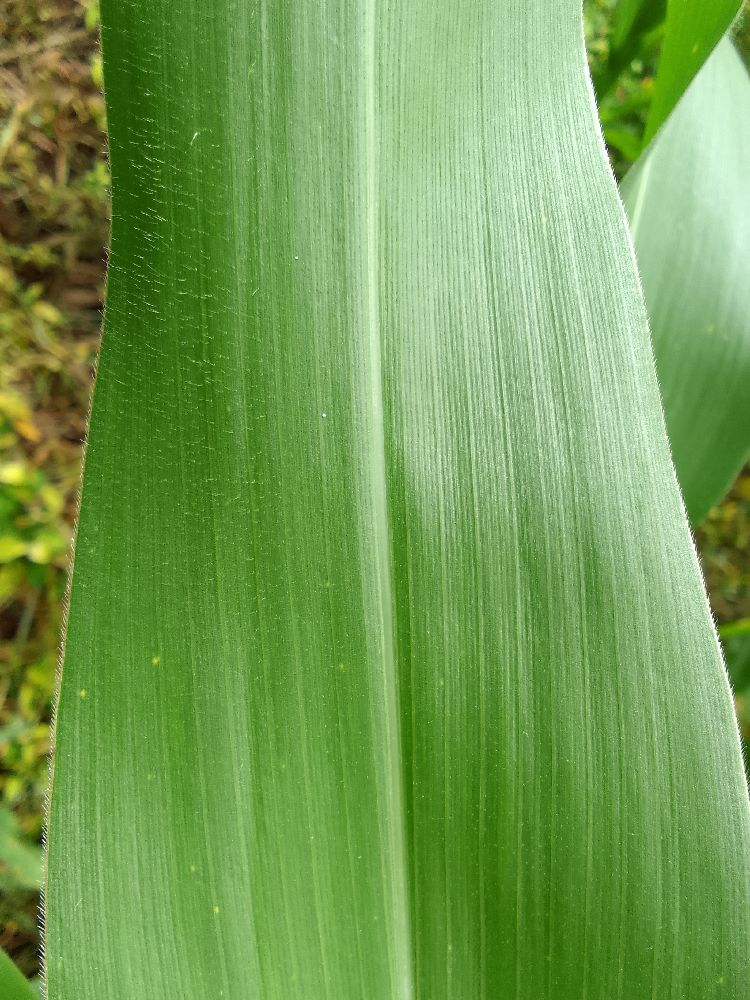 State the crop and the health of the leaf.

maize, healthy
